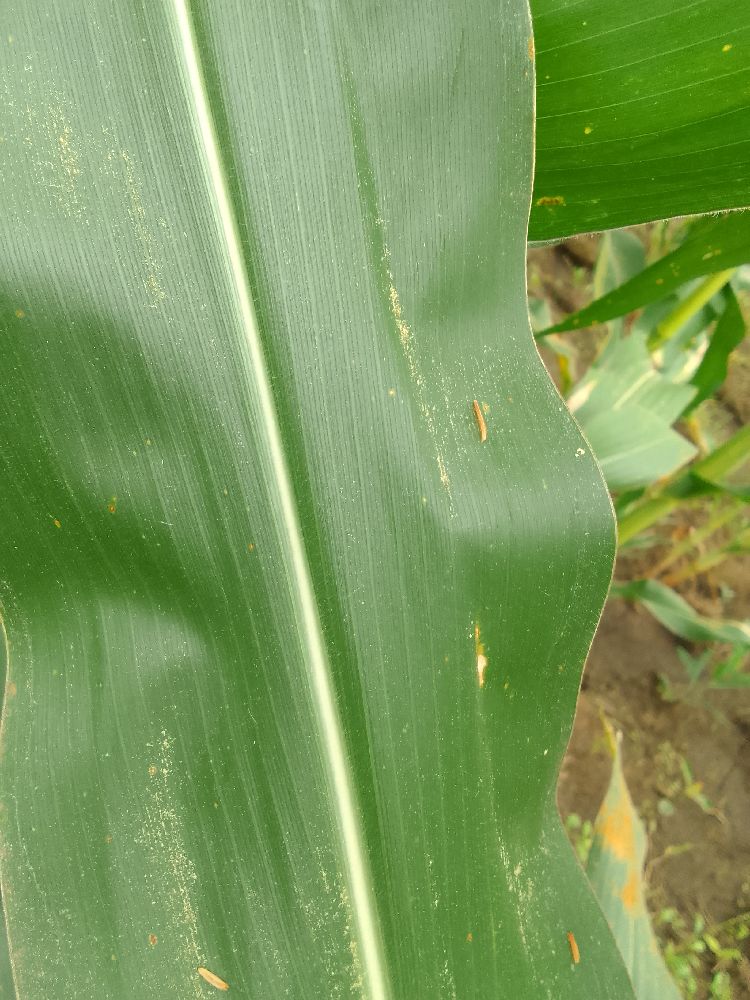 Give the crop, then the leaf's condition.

maize, healthy
